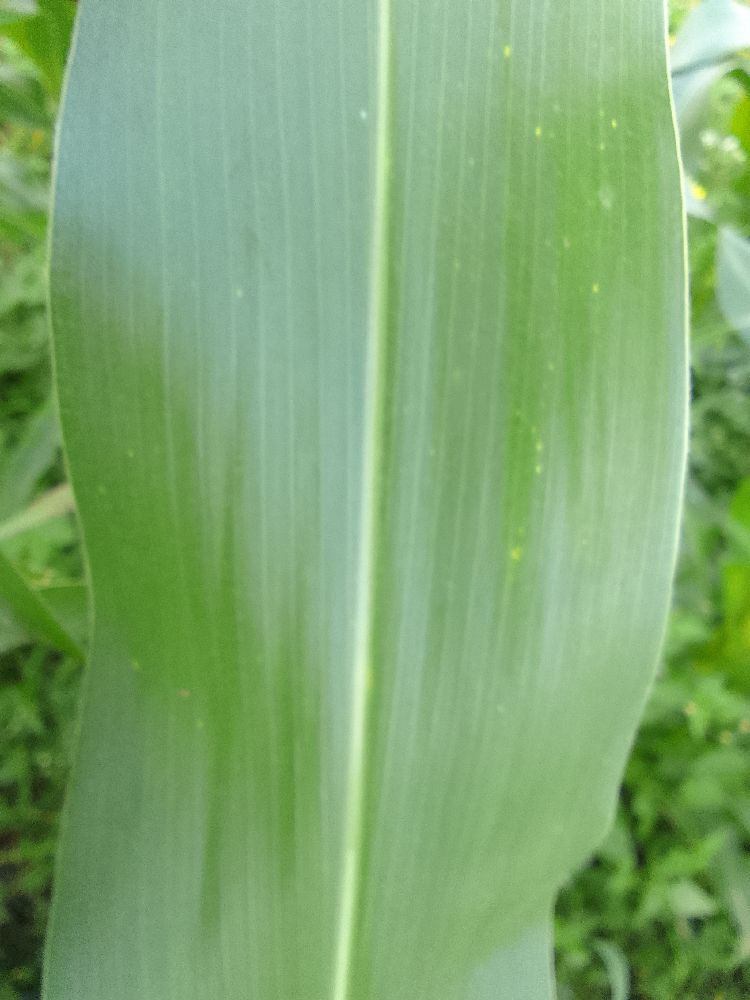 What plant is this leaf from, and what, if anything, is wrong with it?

maize, healthy
